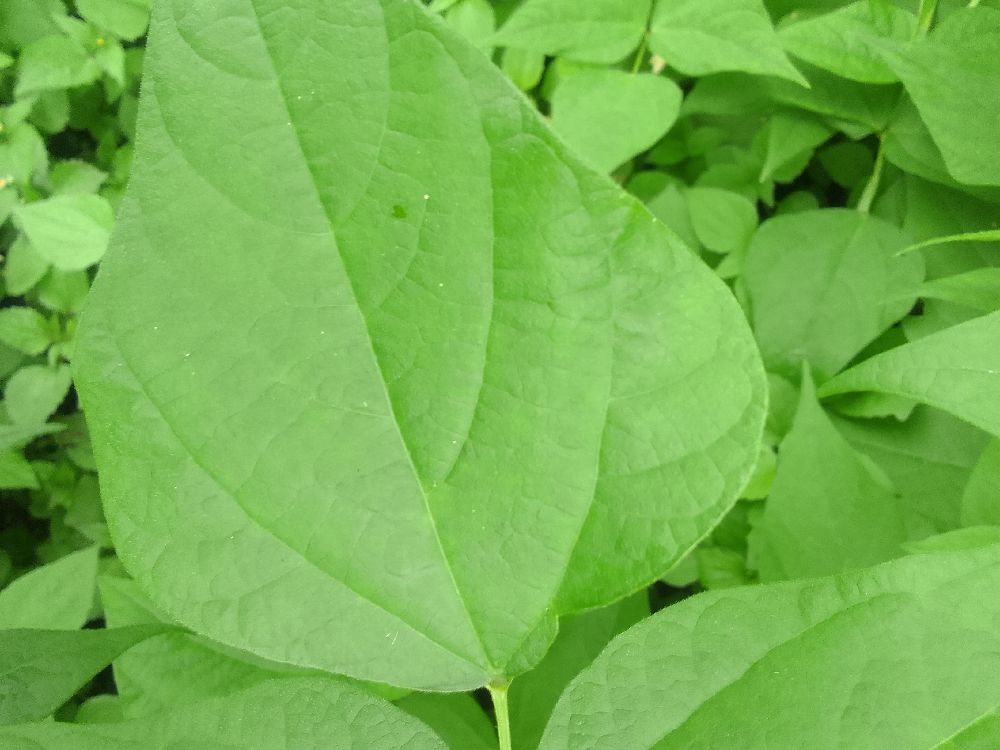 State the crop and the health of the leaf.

common bean, healthy
